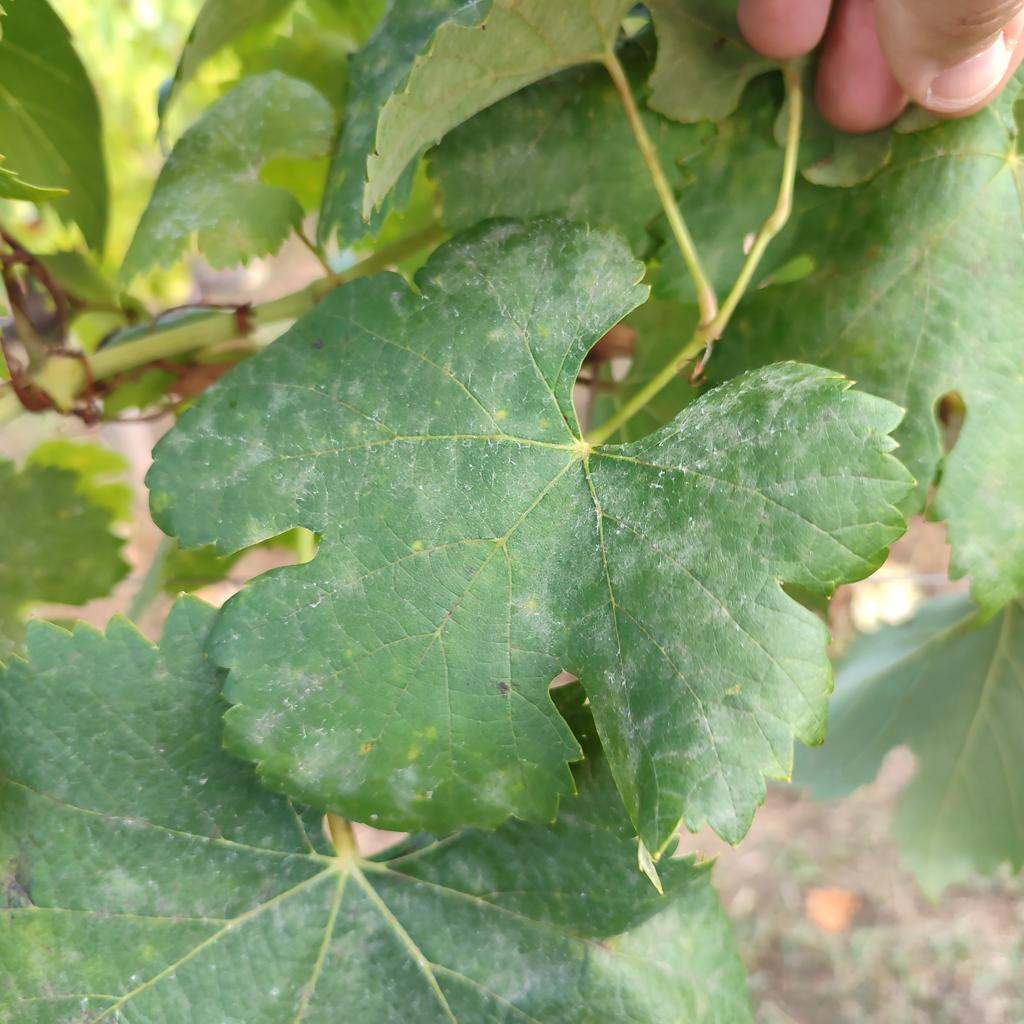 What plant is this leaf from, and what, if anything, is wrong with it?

grapevine, powdery mildew
